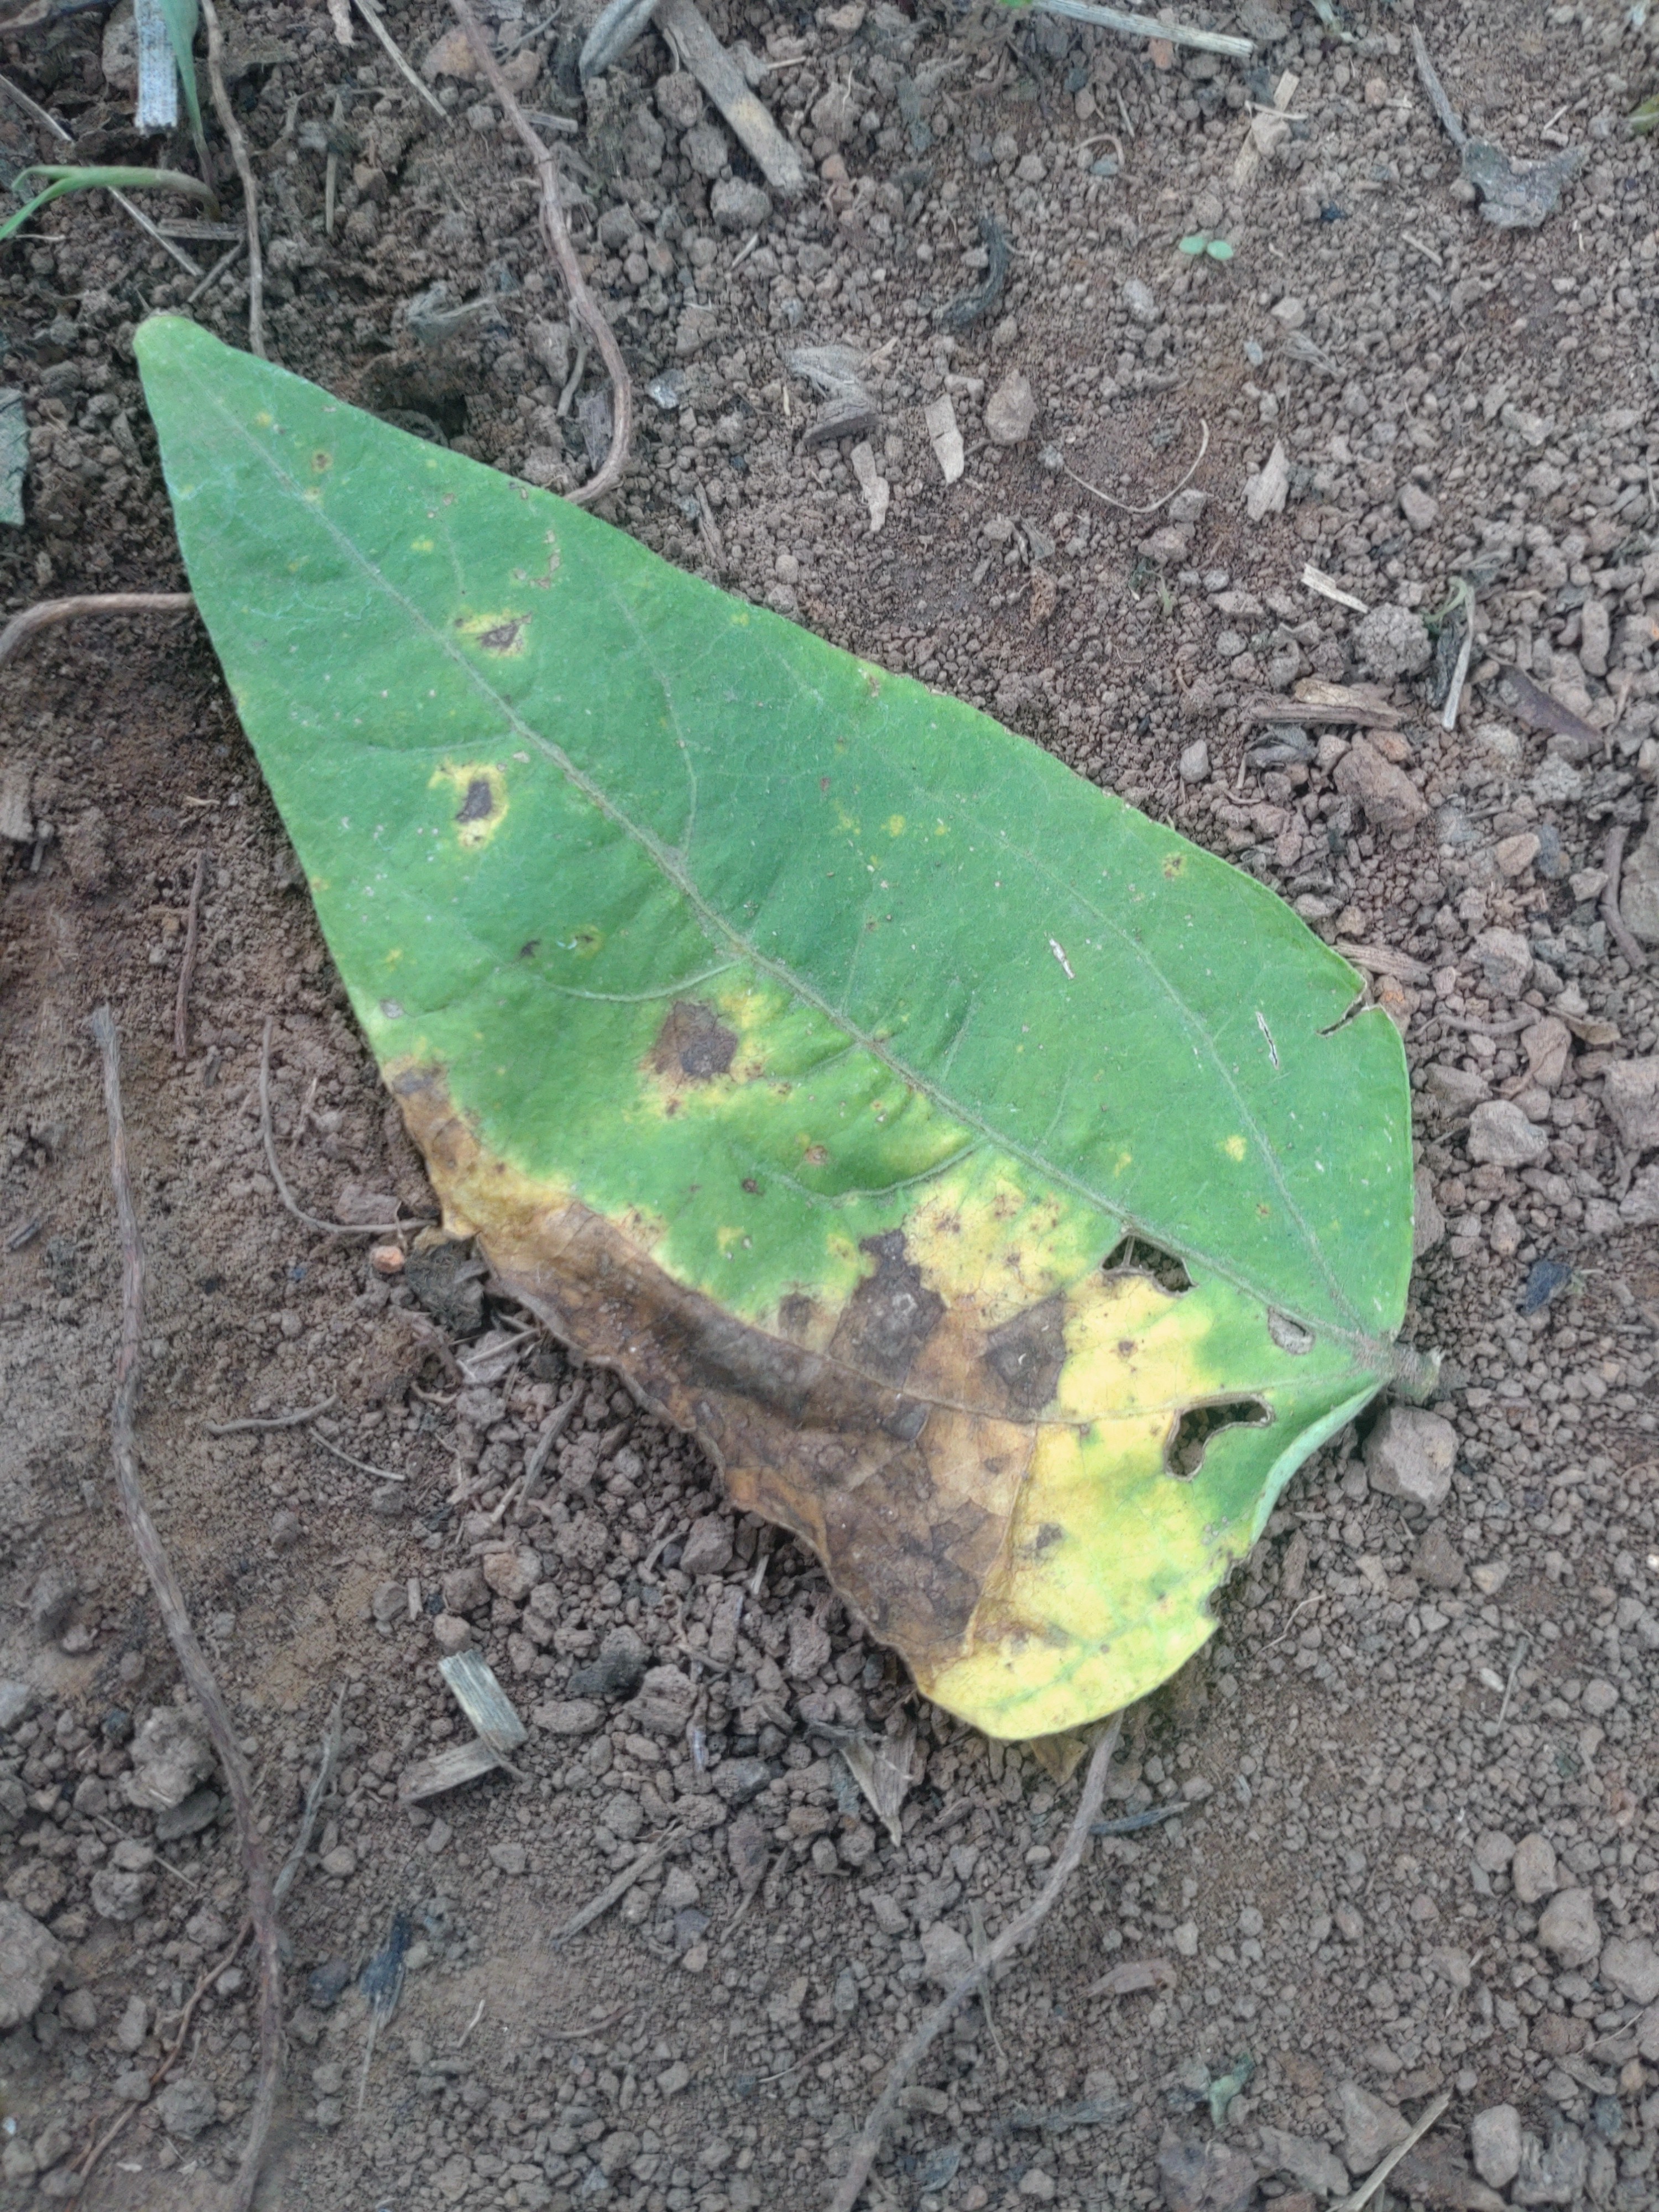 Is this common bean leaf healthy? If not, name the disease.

anthracnose
